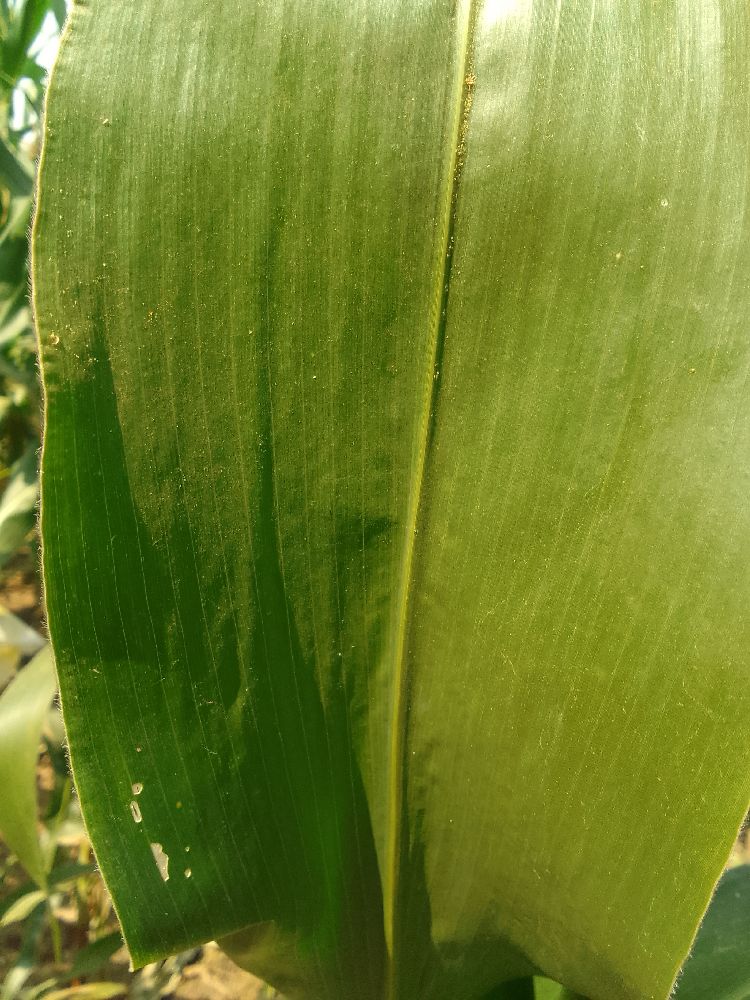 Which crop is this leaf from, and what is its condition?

maize, healthy
